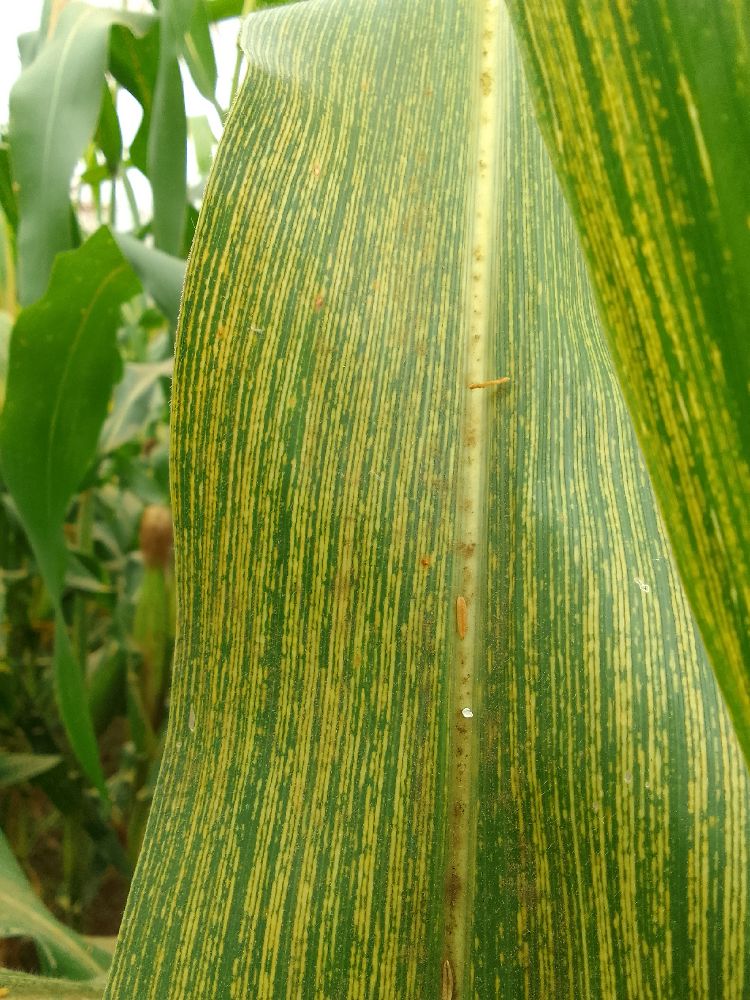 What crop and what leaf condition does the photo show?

maize, maize streak virus
